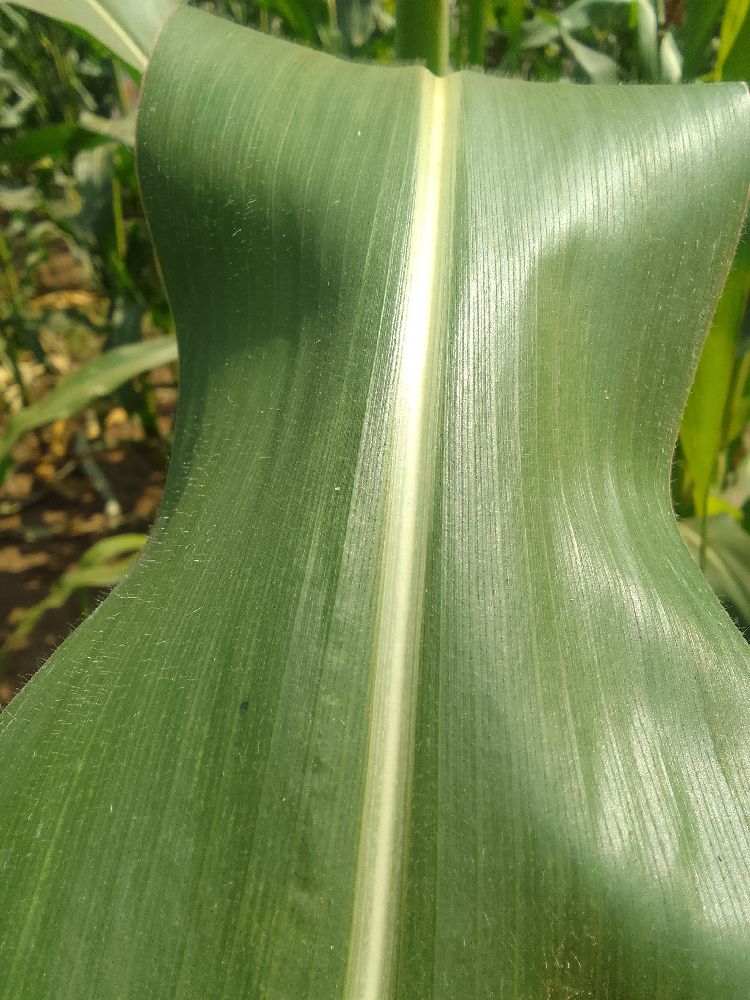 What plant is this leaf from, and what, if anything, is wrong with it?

maize, healthy
